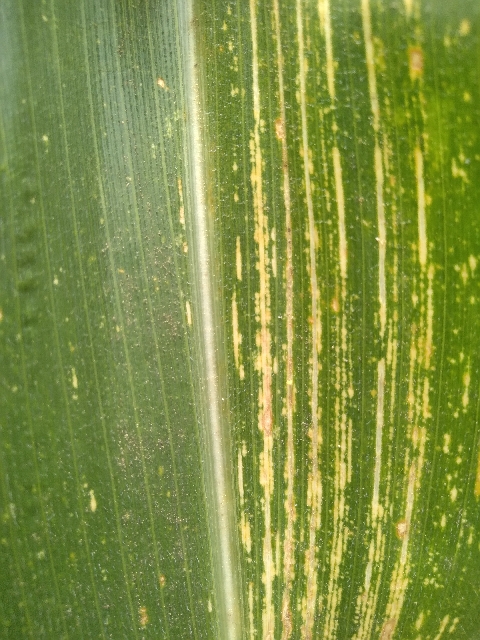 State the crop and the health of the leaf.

maize, maize streak virus
